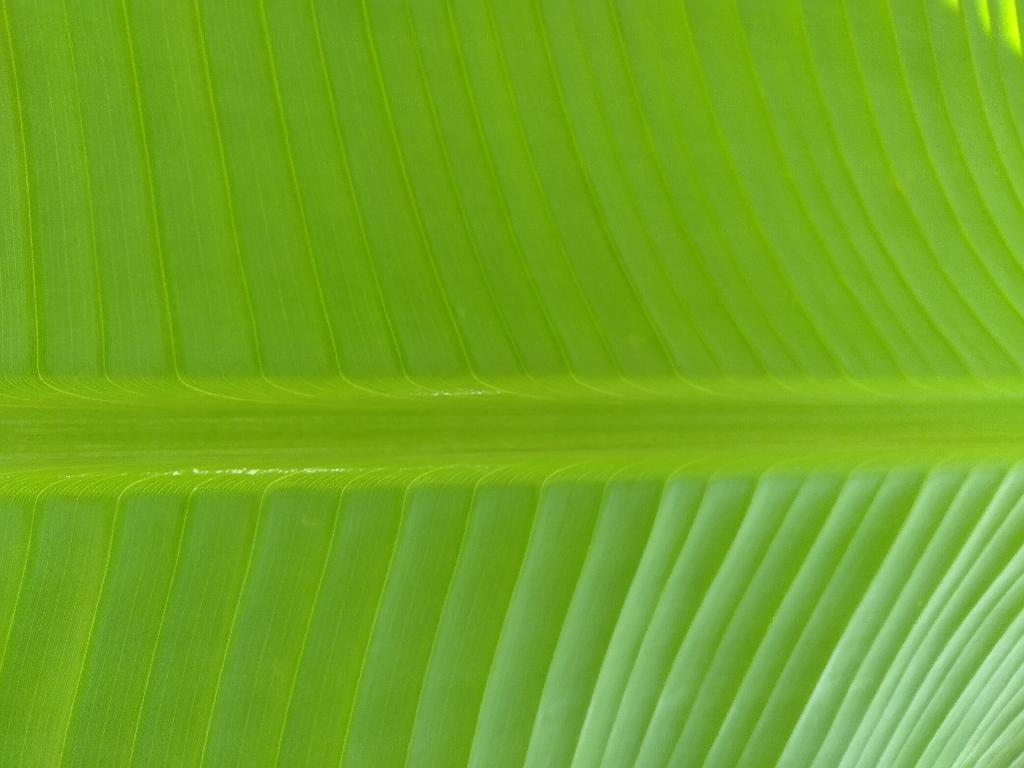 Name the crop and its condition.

banana, healthy
